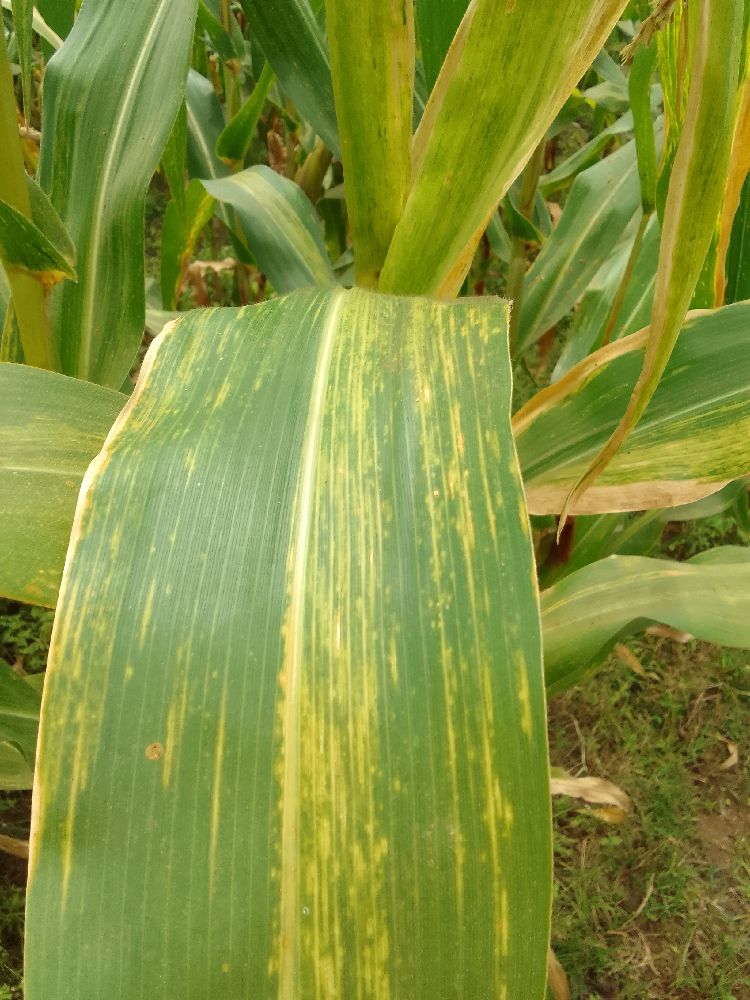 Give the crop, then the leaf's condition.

maize, maize lethal necrosis
